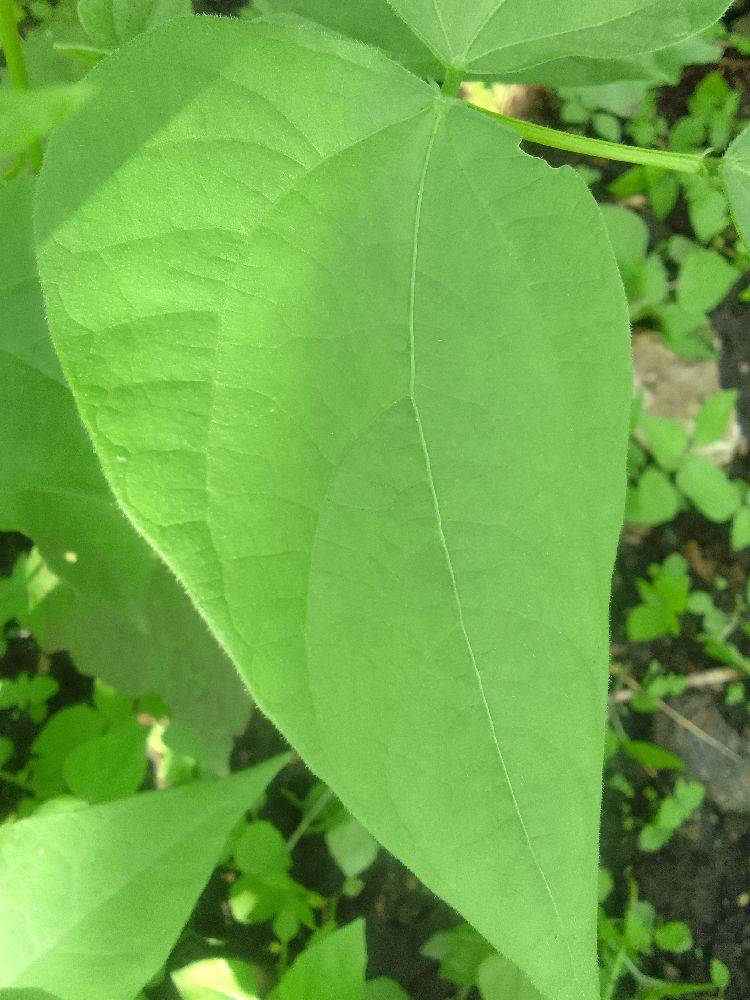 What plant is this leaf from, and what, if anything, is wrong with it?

common bean, healthy
